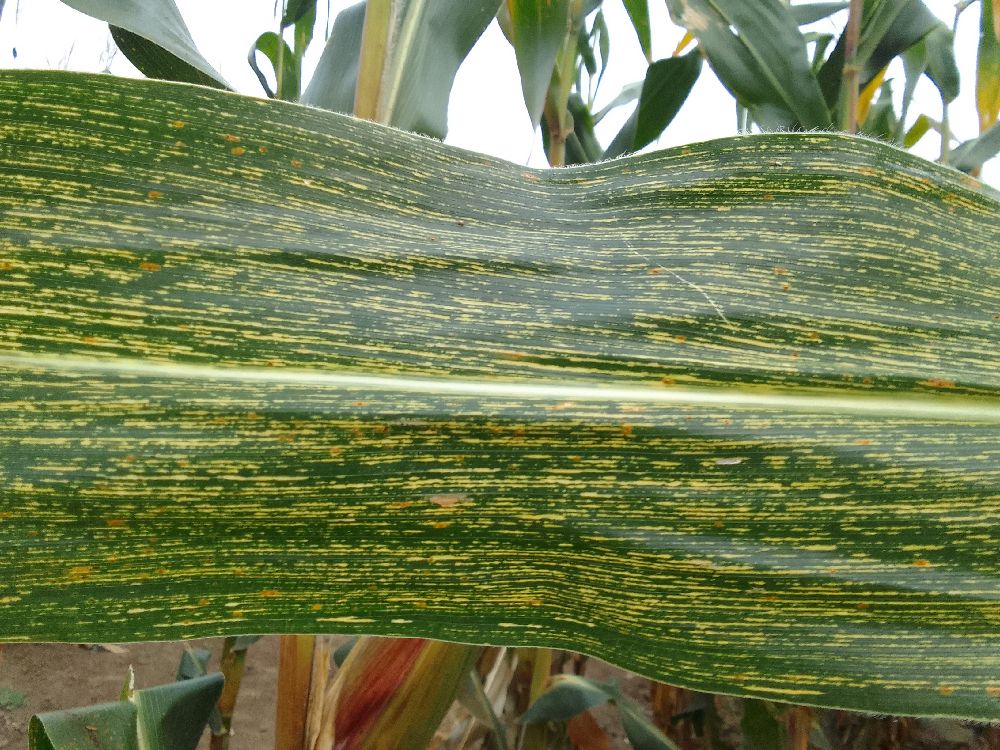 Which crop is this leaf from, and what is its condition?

maize, maize streak virus
